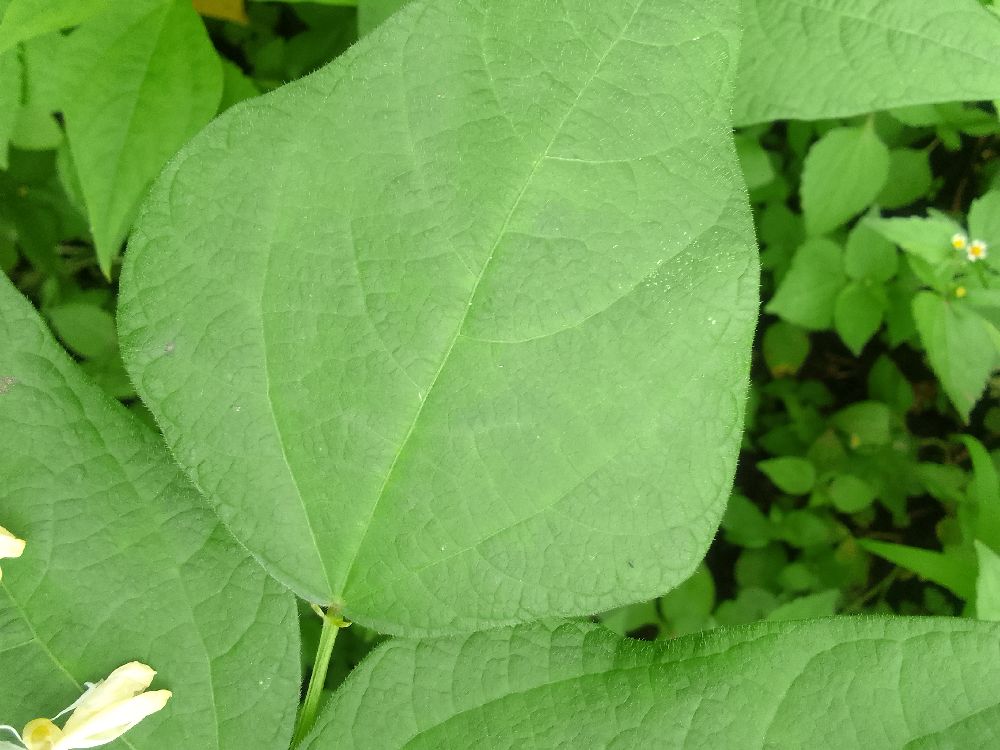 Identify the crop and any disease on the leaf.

common bean, healthy
